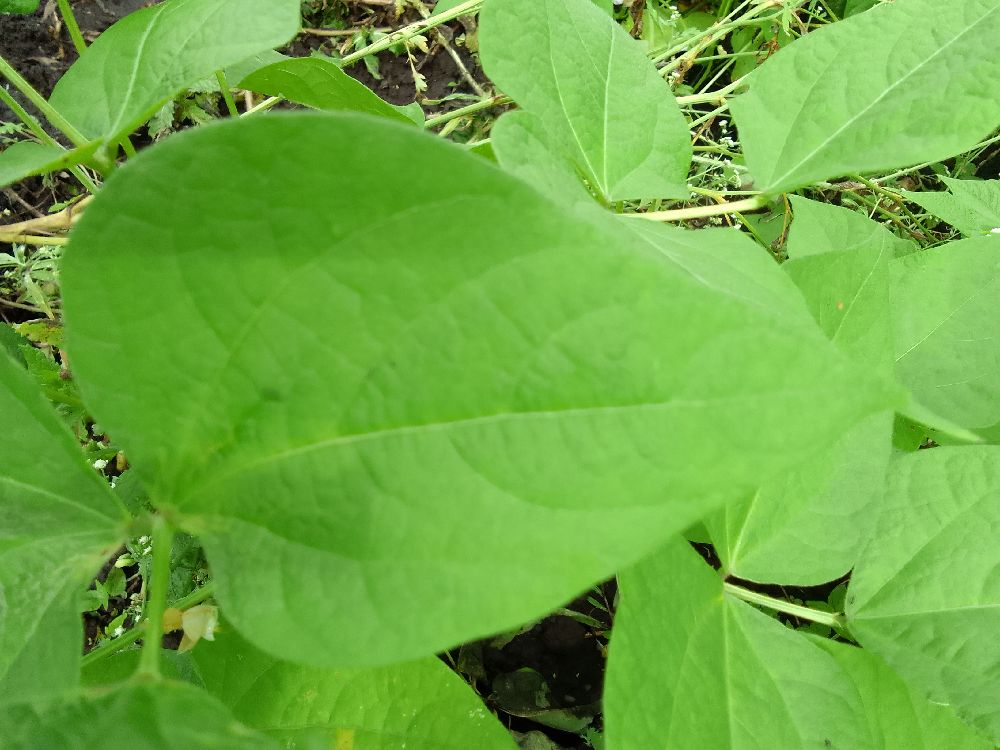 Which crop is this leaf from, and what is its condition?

common bean, healthy
